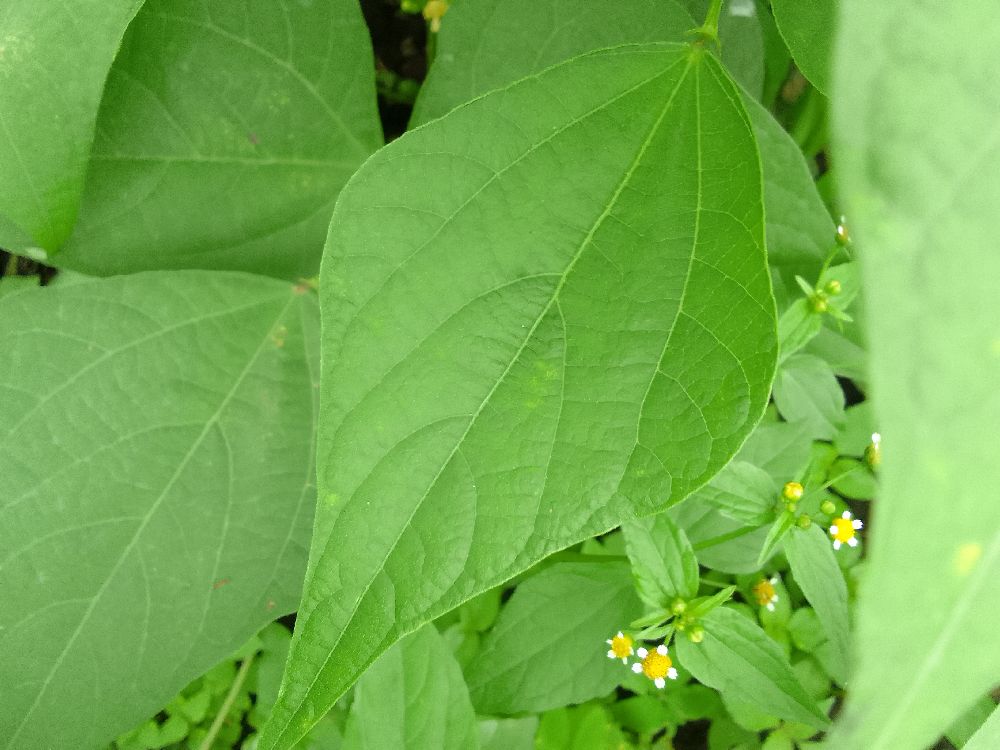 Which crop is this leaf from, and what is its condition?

common bean, healthy
